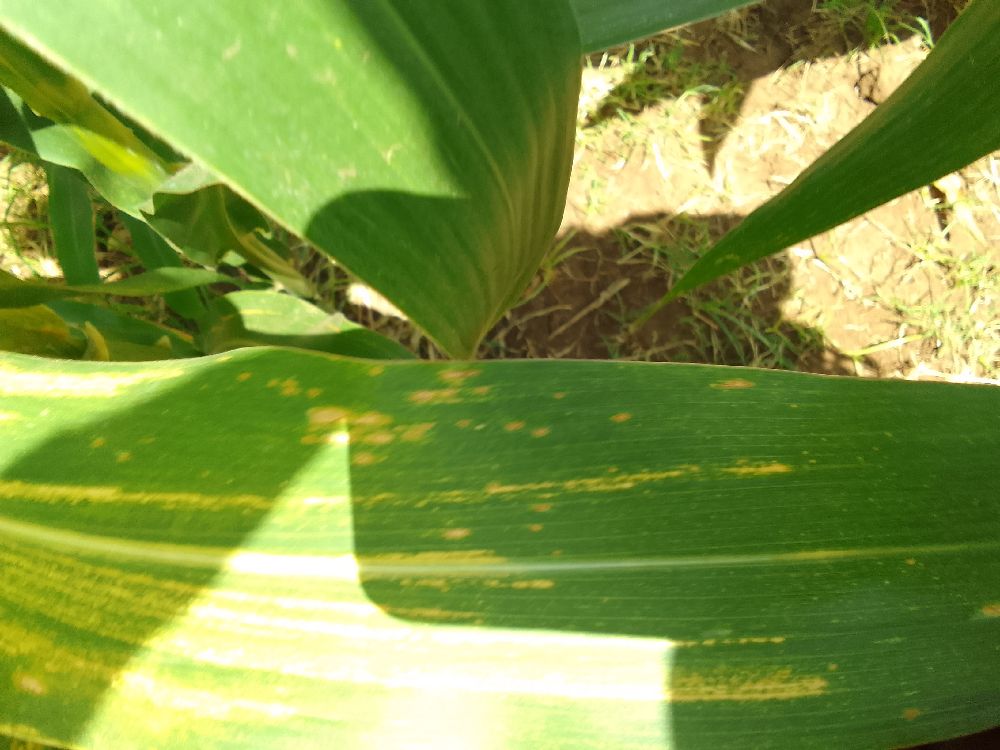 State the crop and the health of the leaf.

maize, maize lethal necrosis
